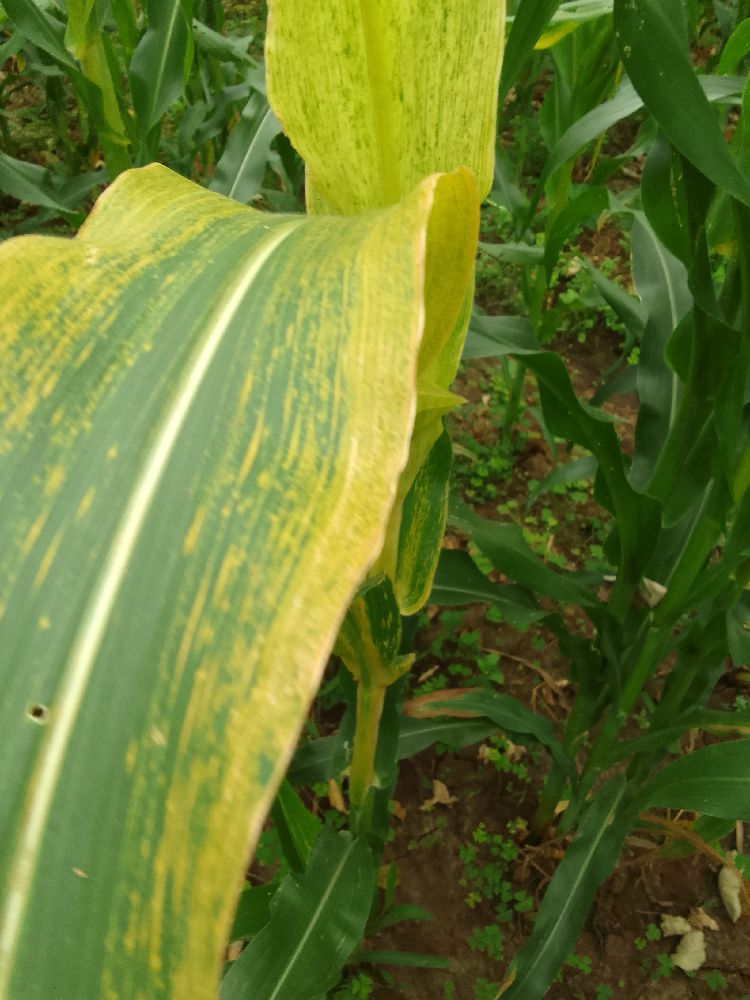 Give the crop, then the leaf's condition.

maize, maize lethal necrosis
